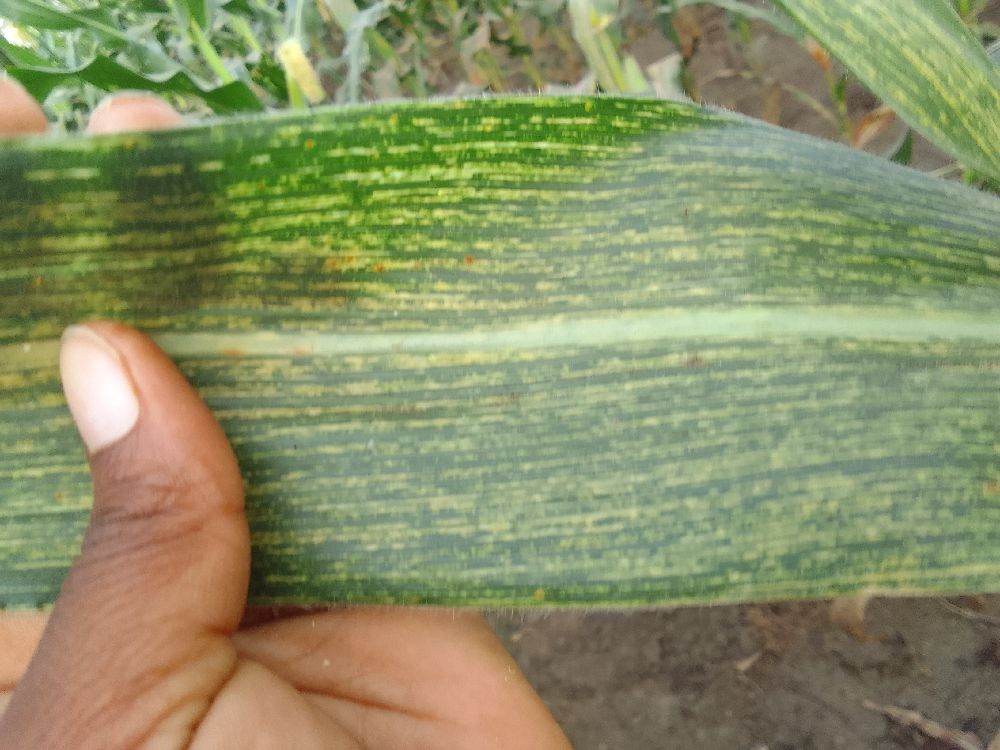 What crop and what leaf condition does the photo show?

maize, maize streak virus
